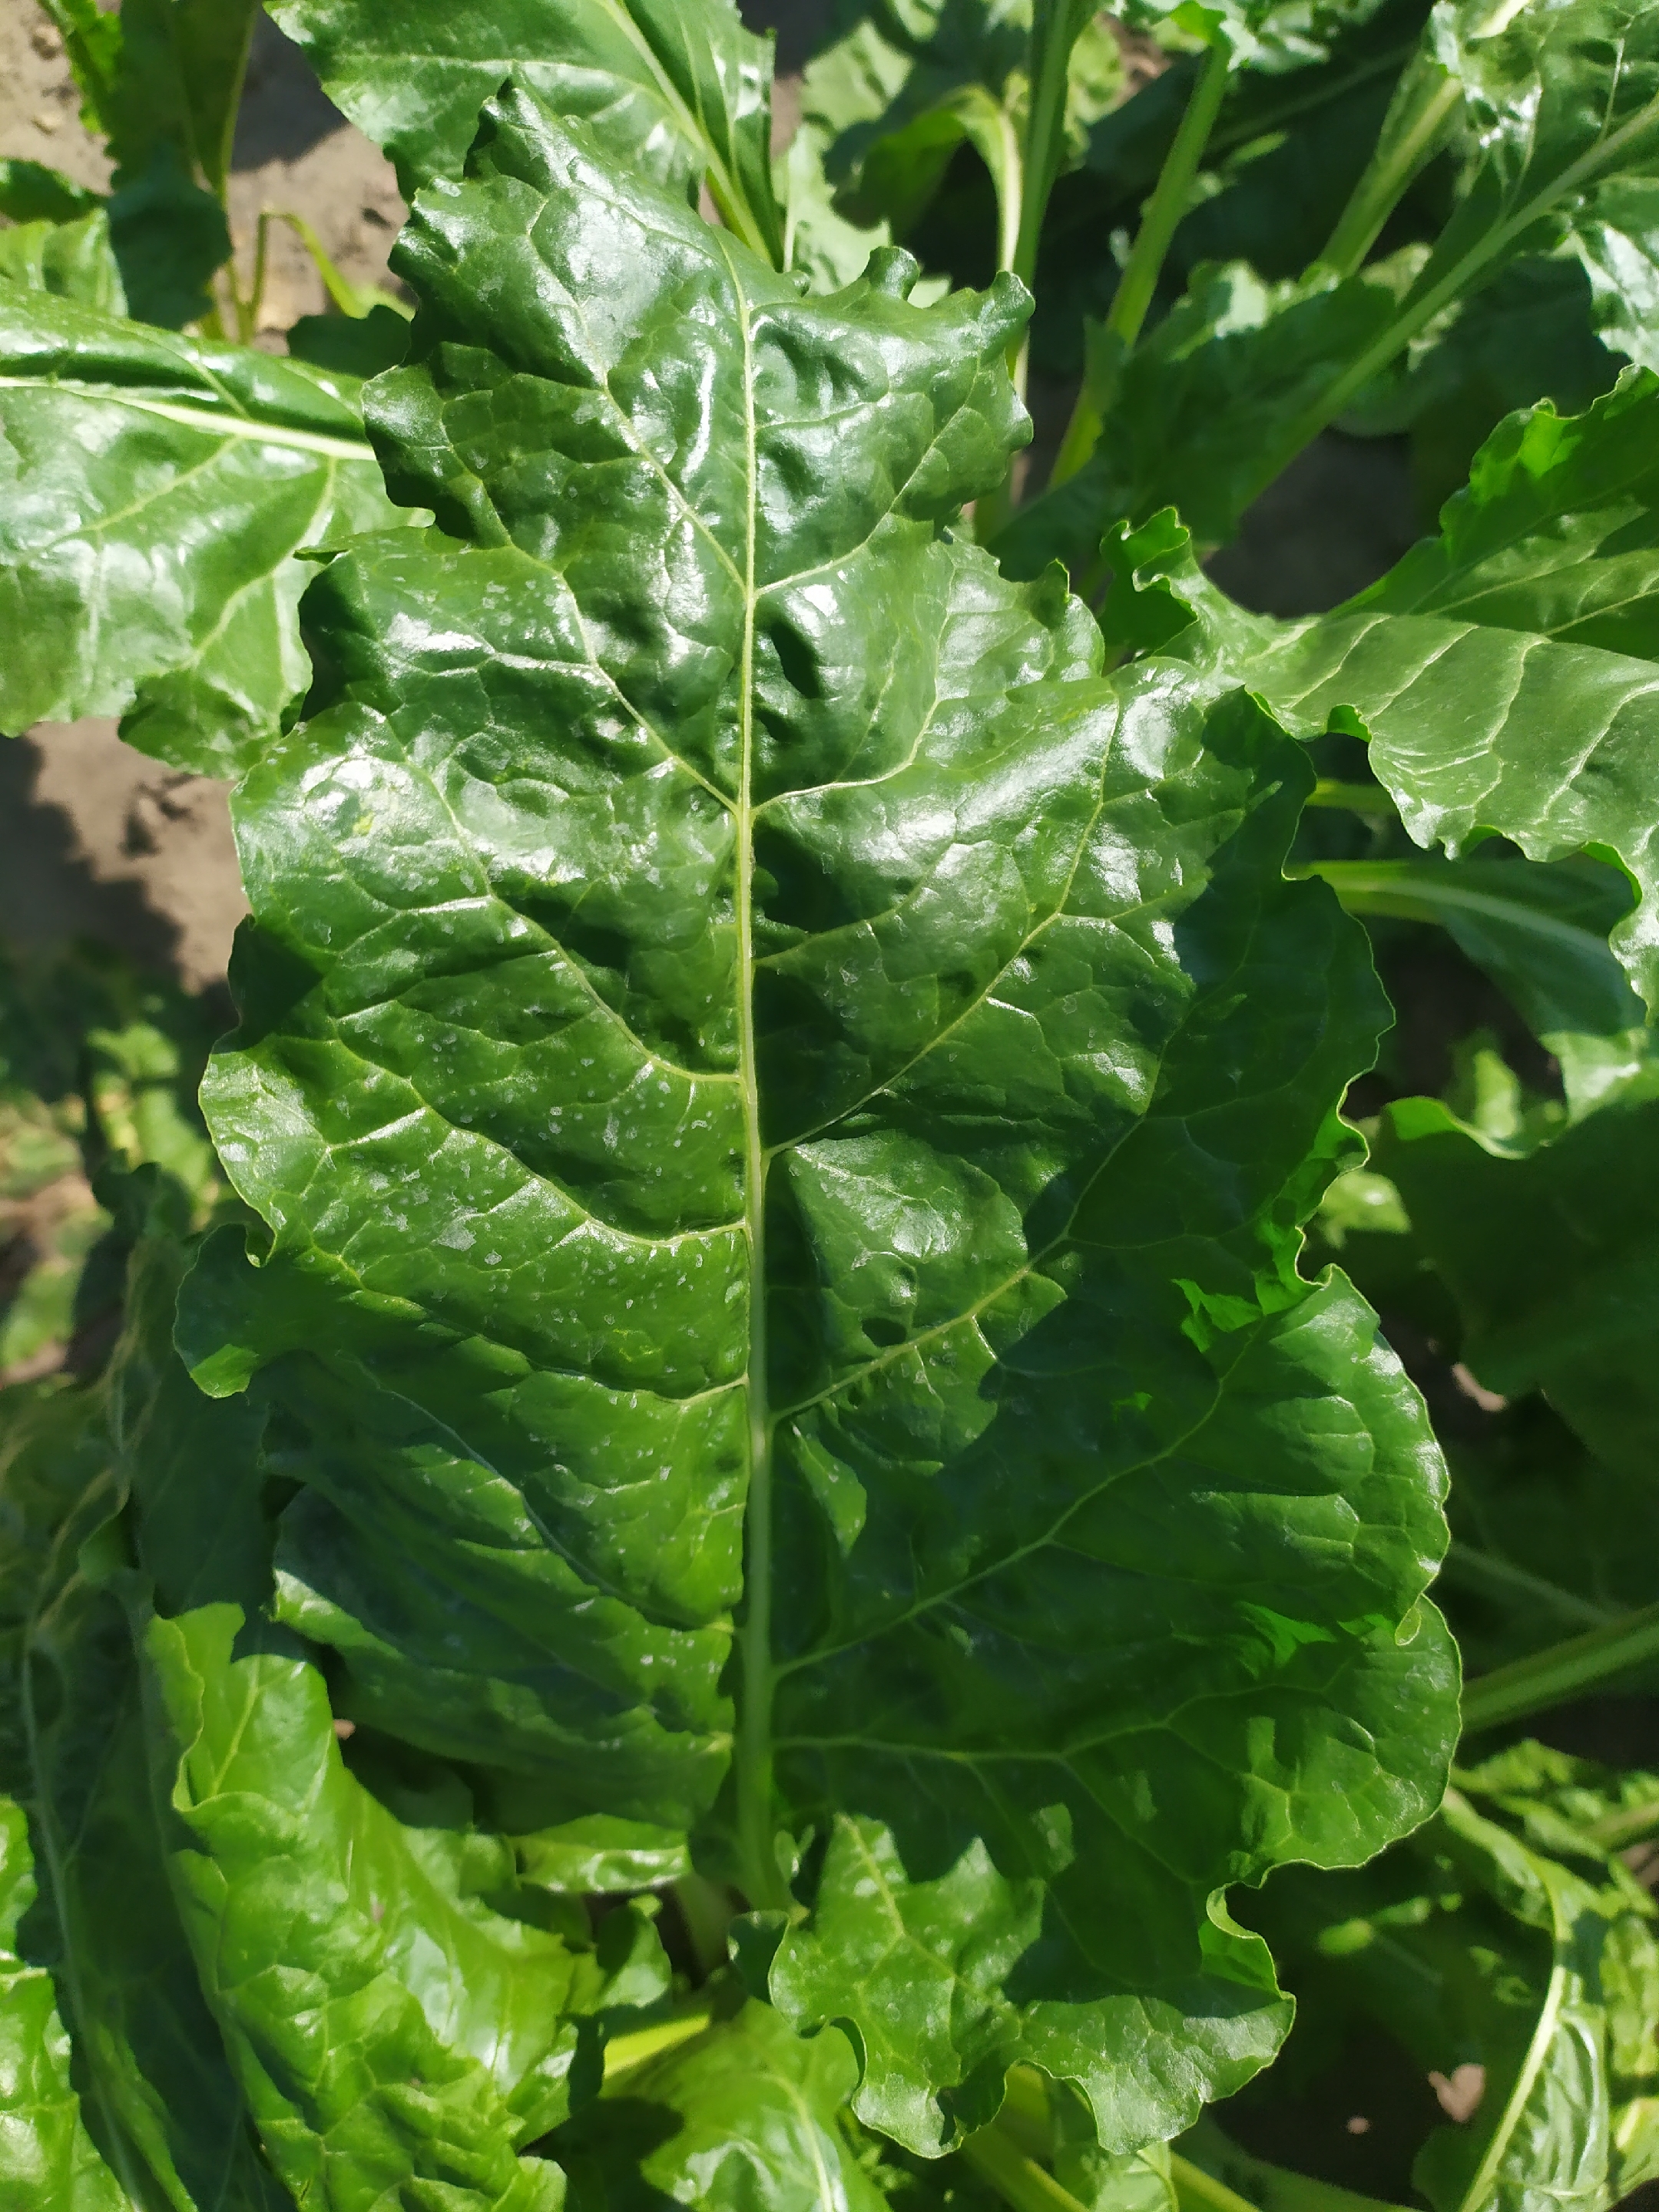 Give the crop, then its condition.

beet, unaffected
